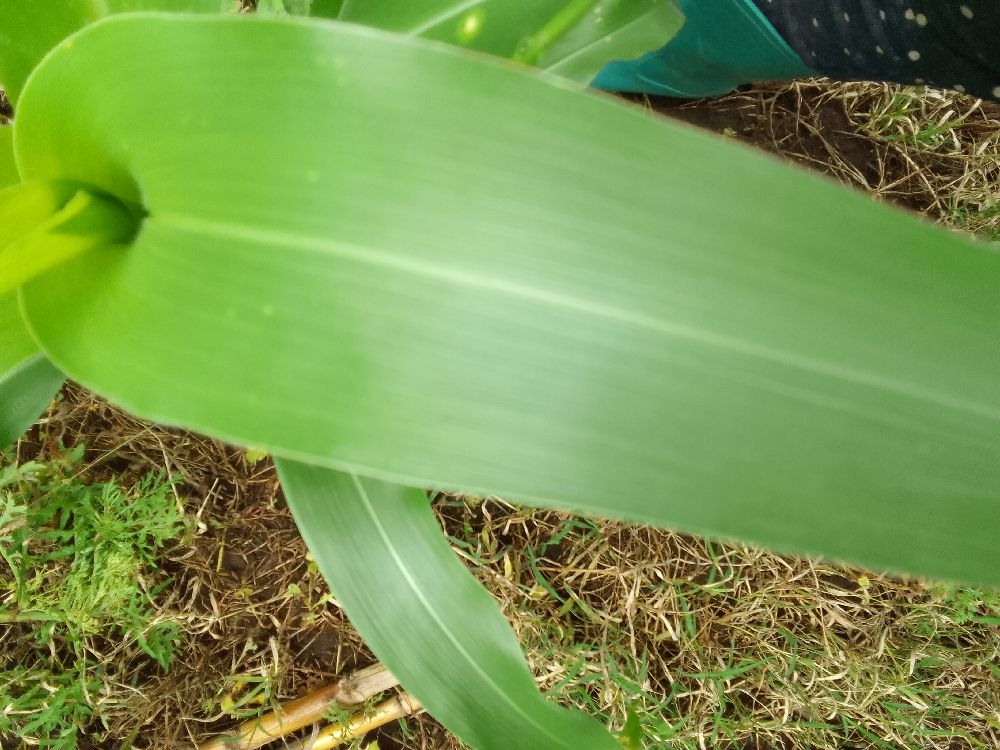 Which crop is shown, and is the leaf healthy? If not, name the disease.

maize, healthy
